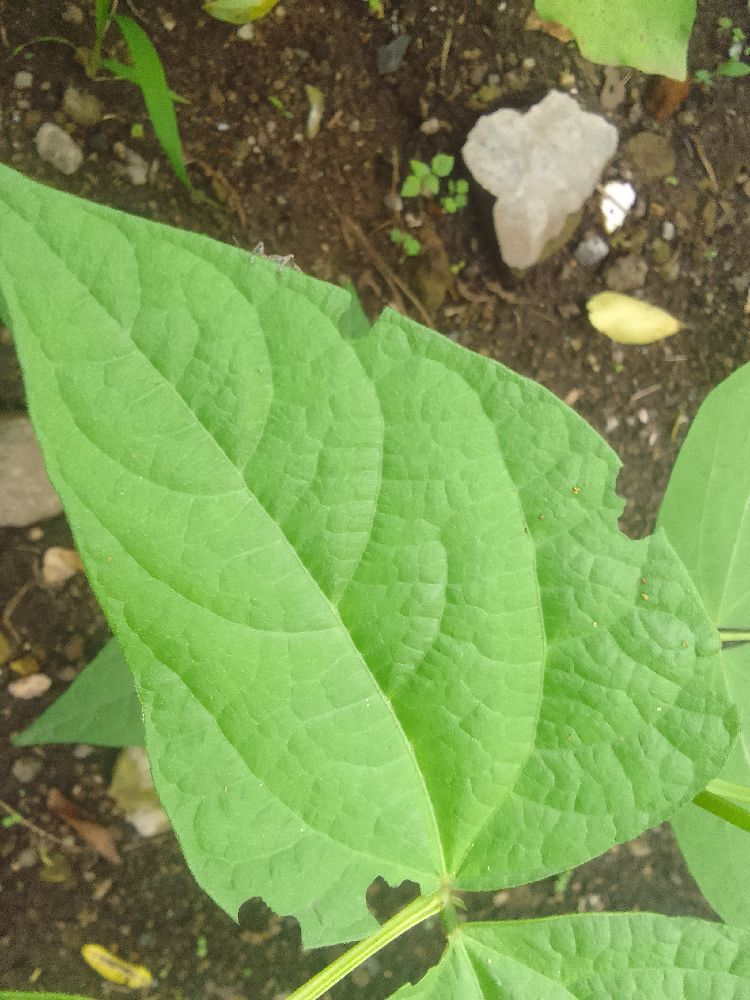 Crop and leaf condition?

common bean, healthy
